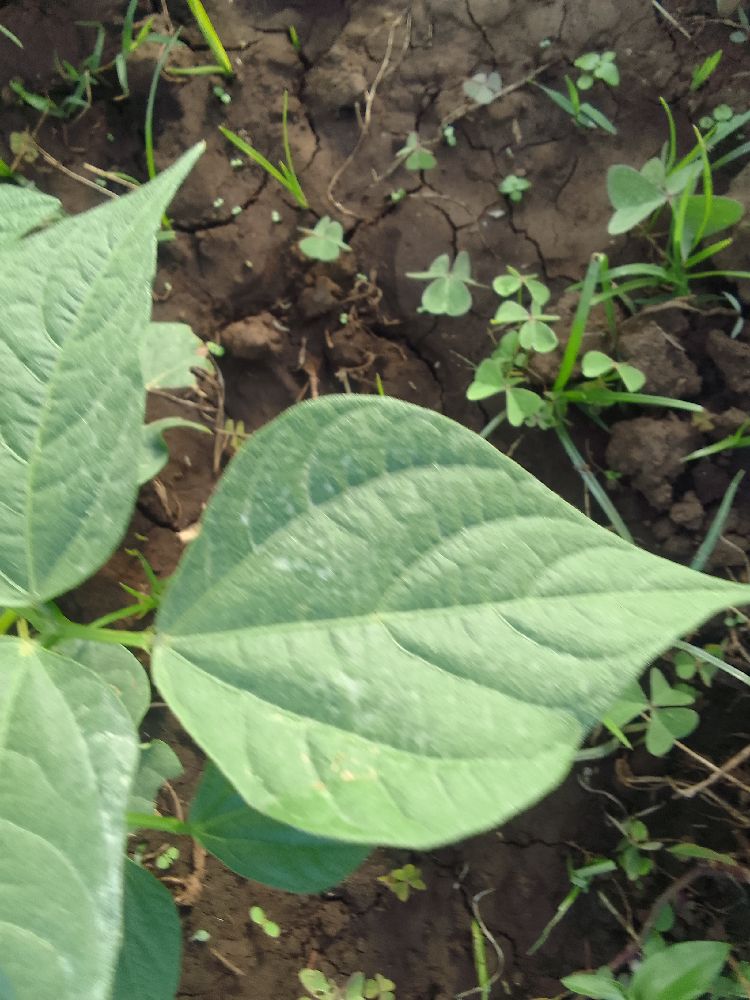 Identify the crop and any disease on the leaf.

common bean, healthy
